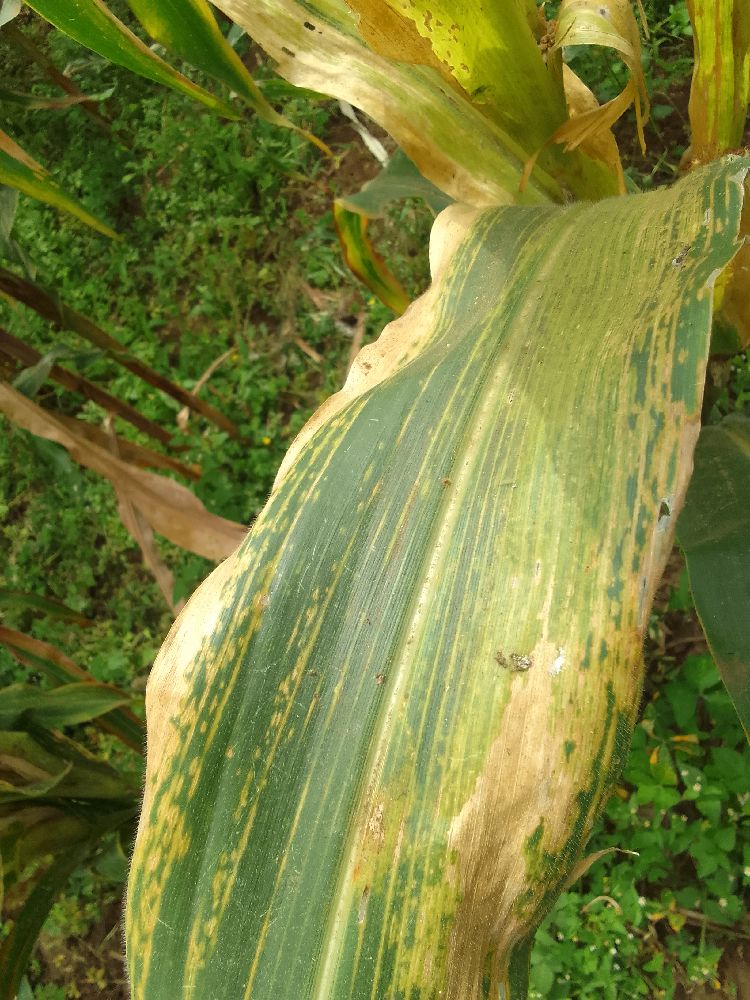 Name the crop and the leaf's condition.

maize, maize lethal necrosis
